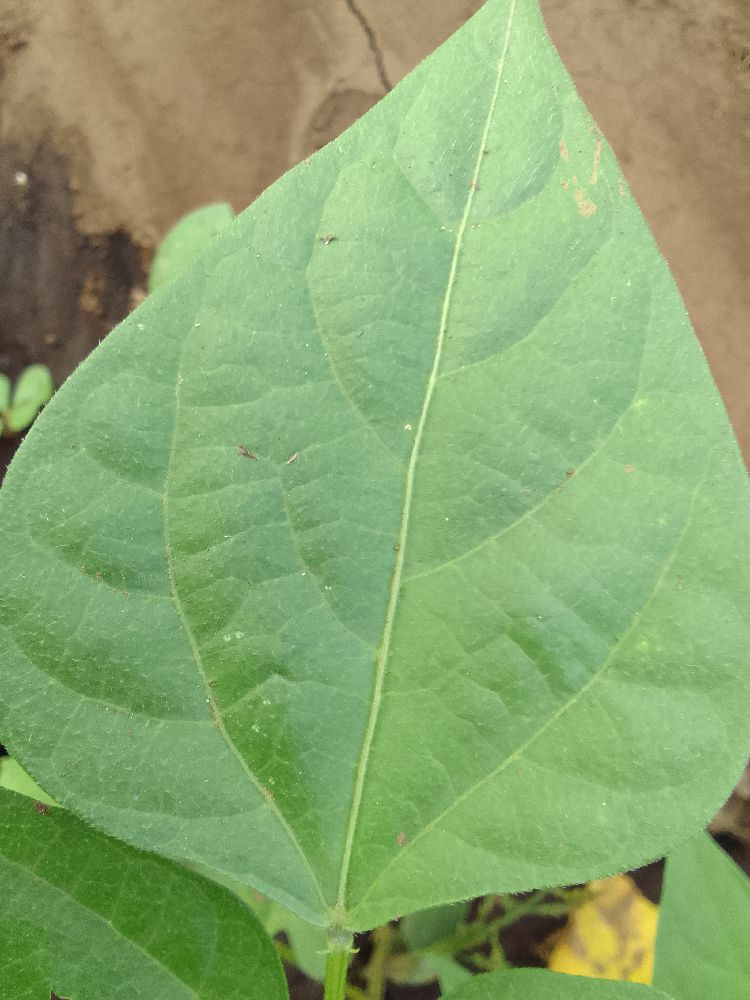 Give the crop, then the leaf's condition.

common bean, healthy
